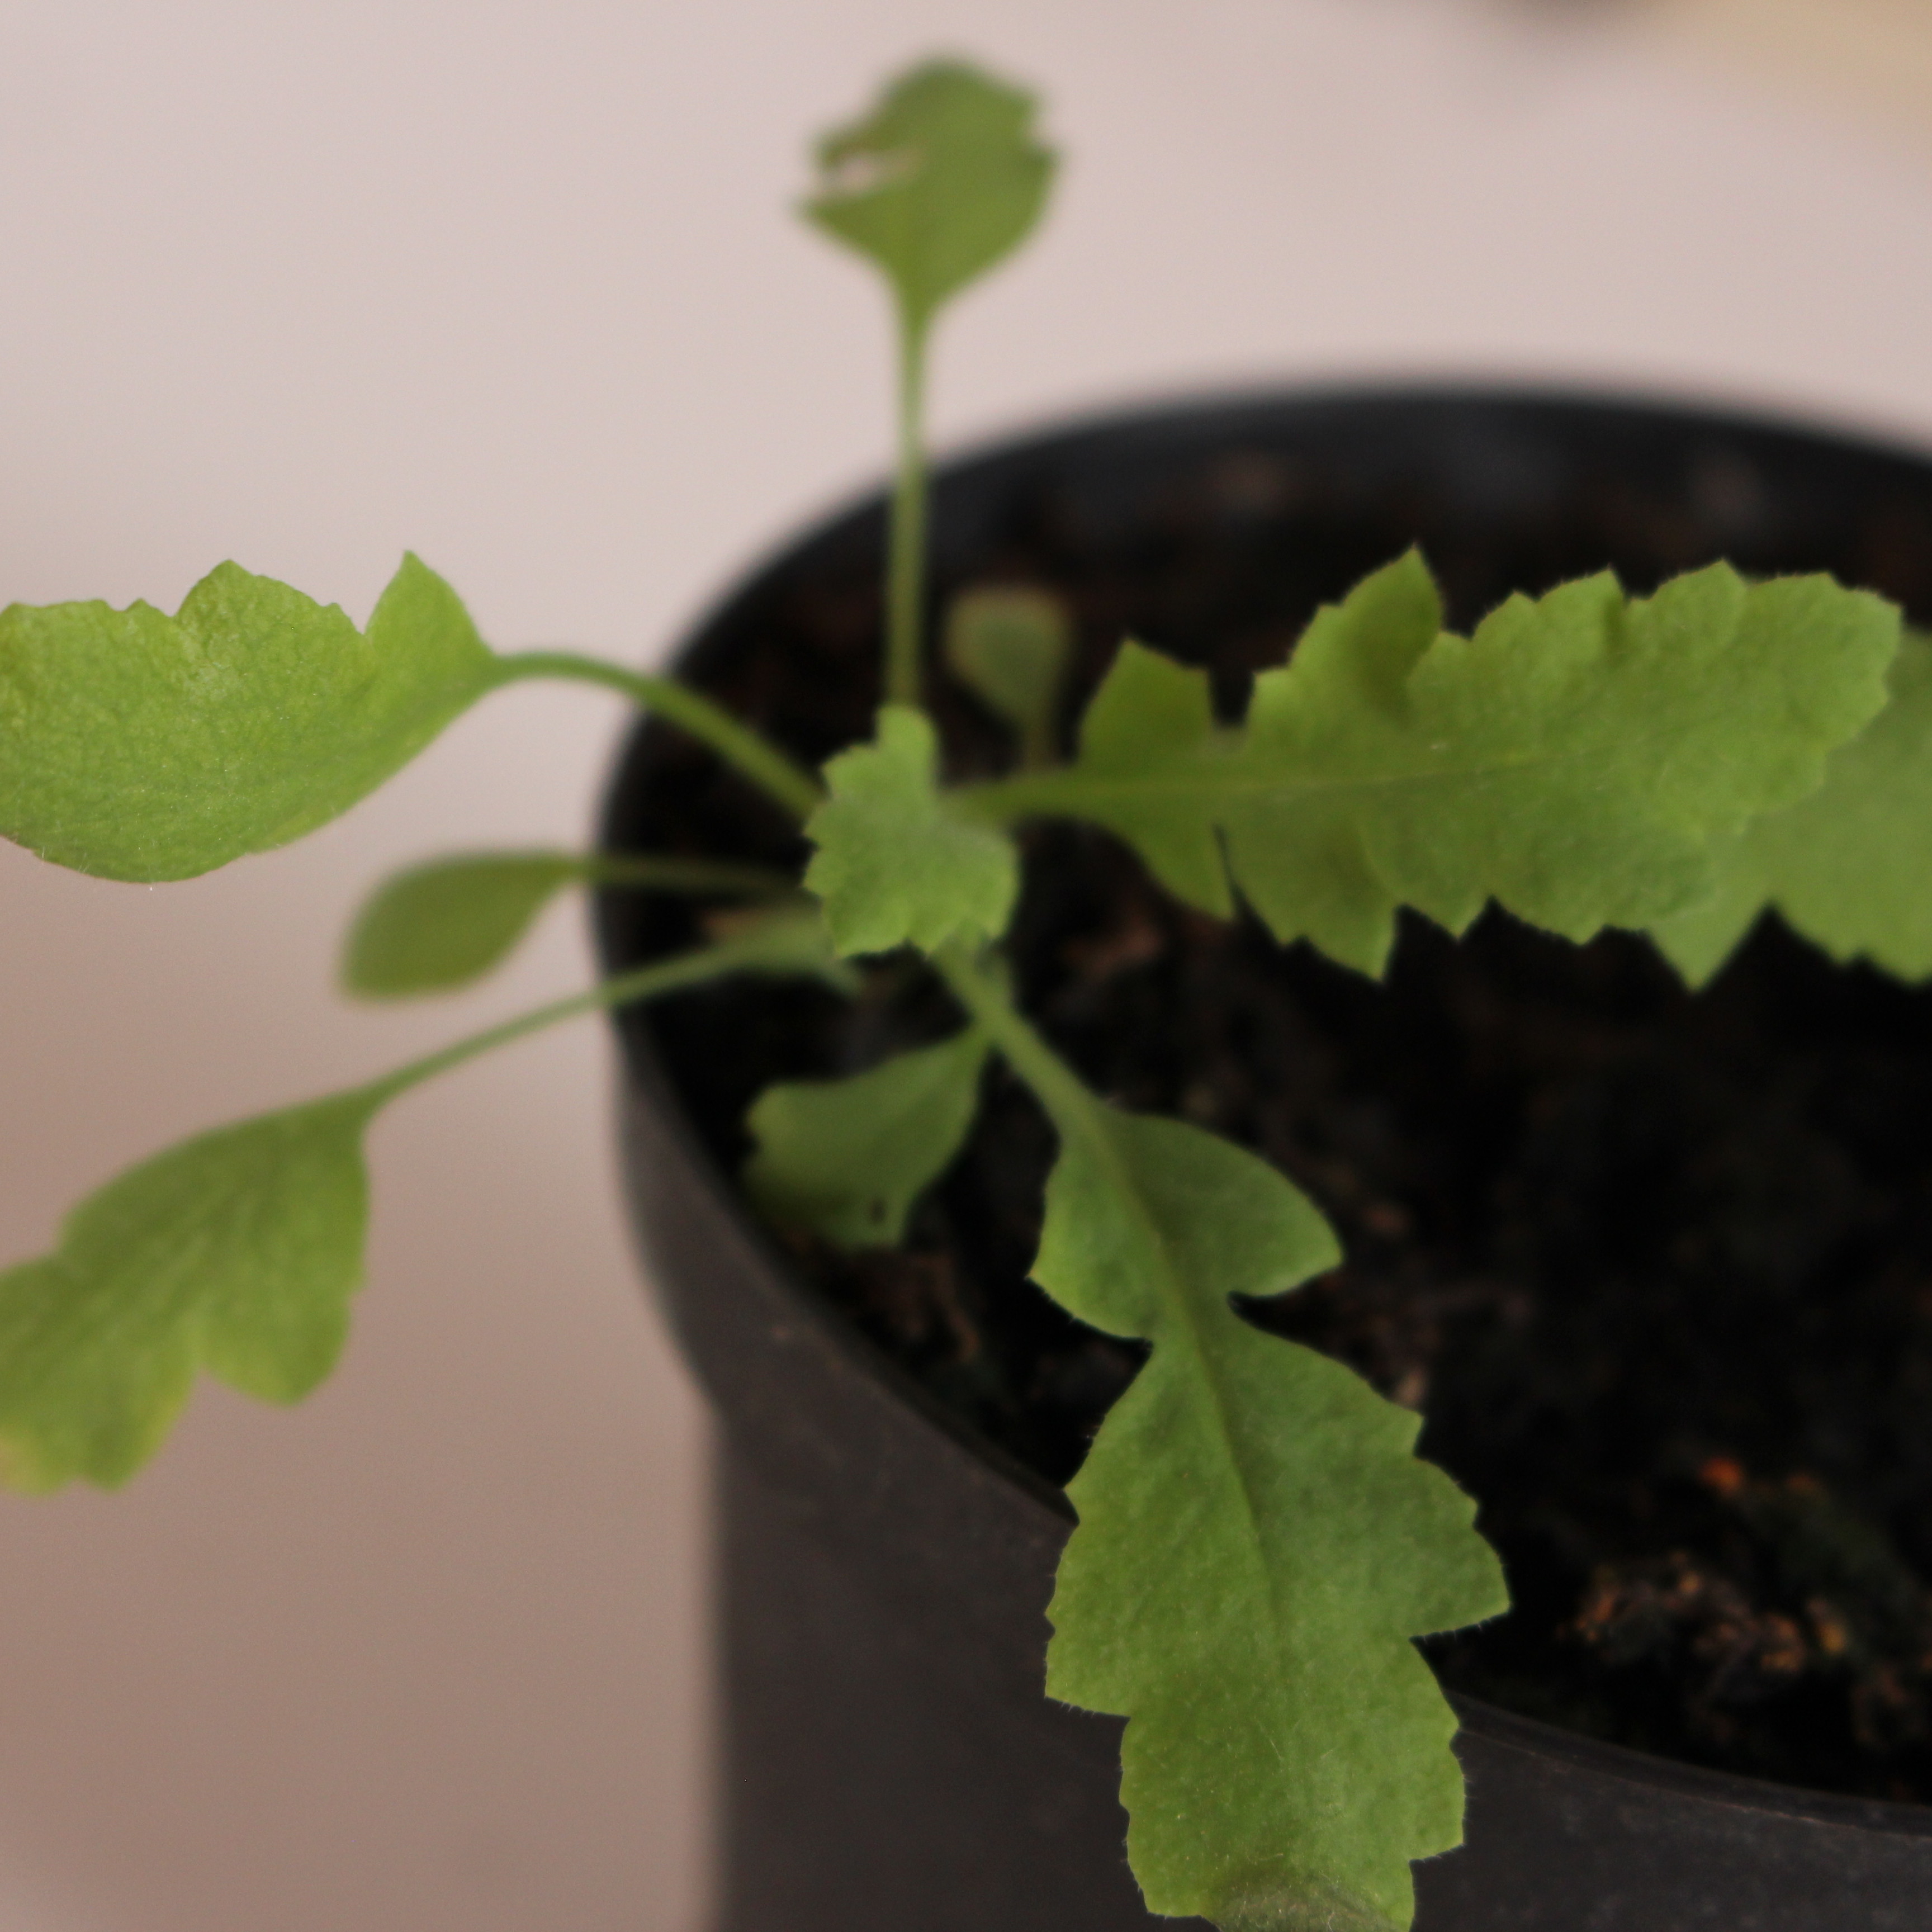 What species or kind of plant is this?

Papaver rhoeas
